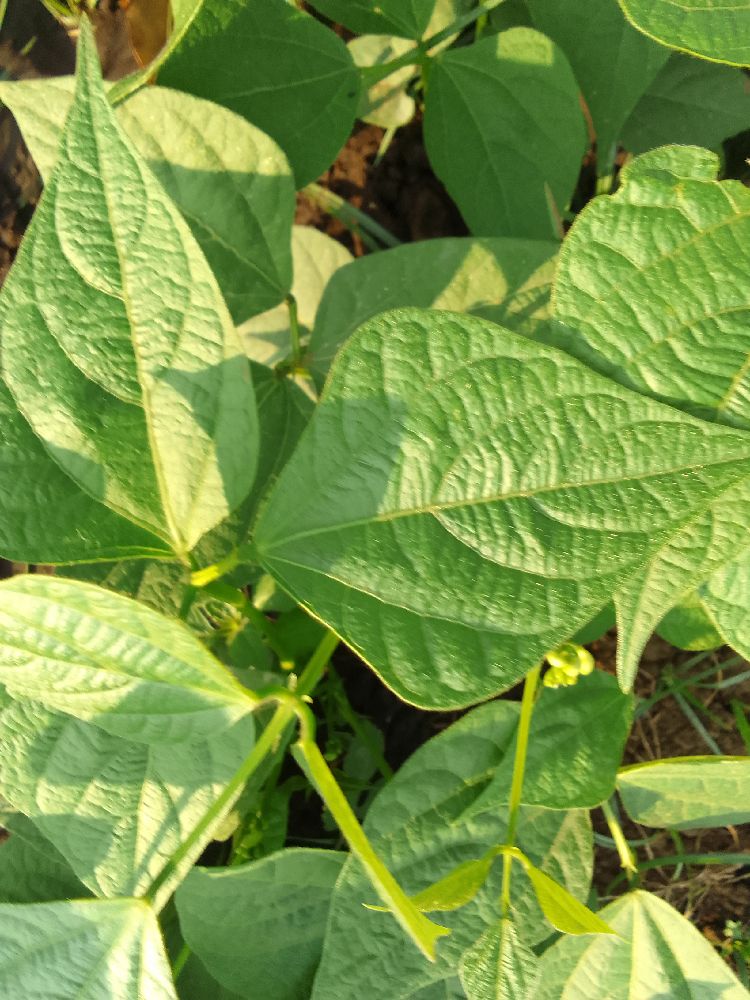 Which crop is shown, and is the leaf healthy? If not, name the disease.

common bean, healthy
